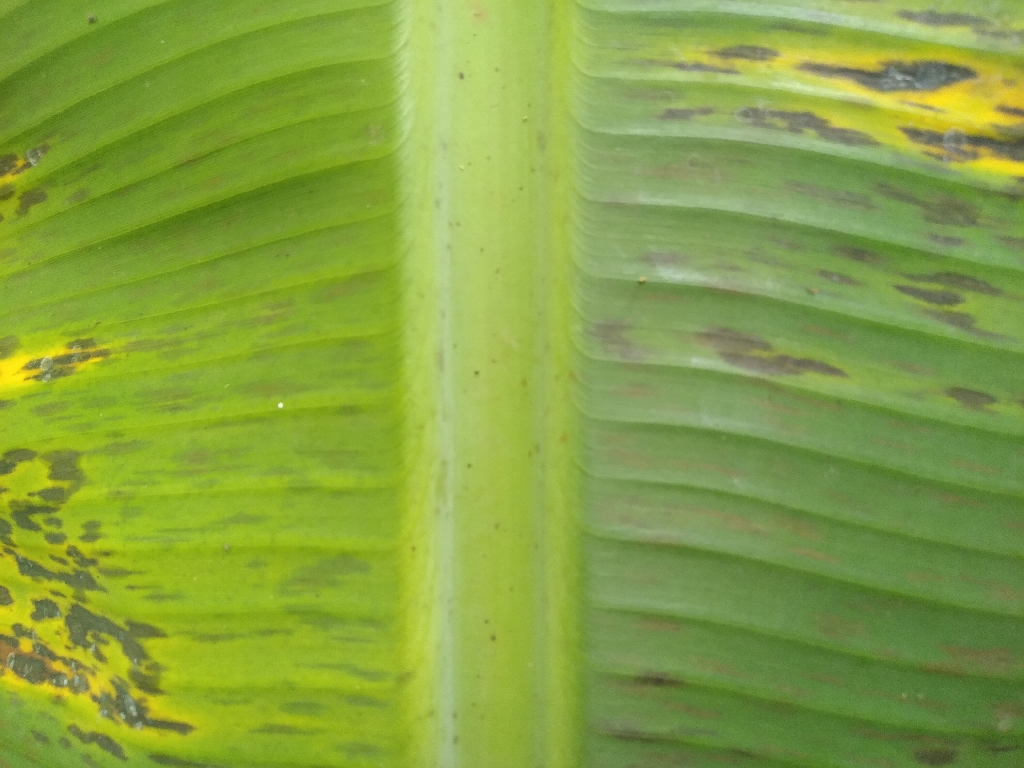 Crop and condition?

banana, black sigatoka
